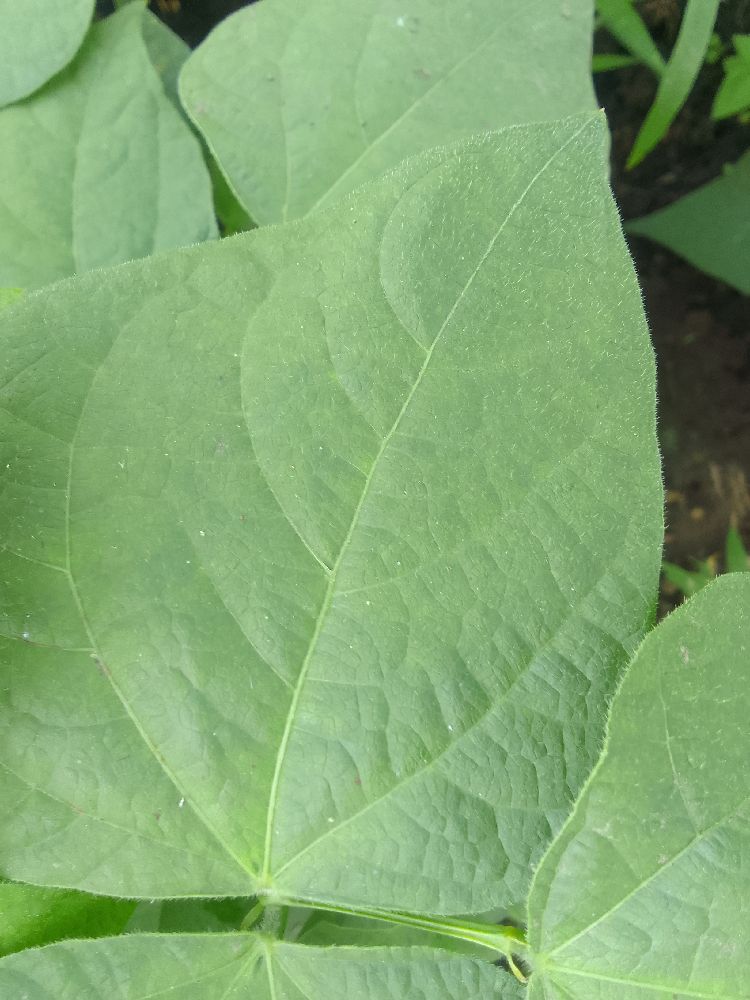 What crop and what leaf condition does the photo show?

common bean, healthy
